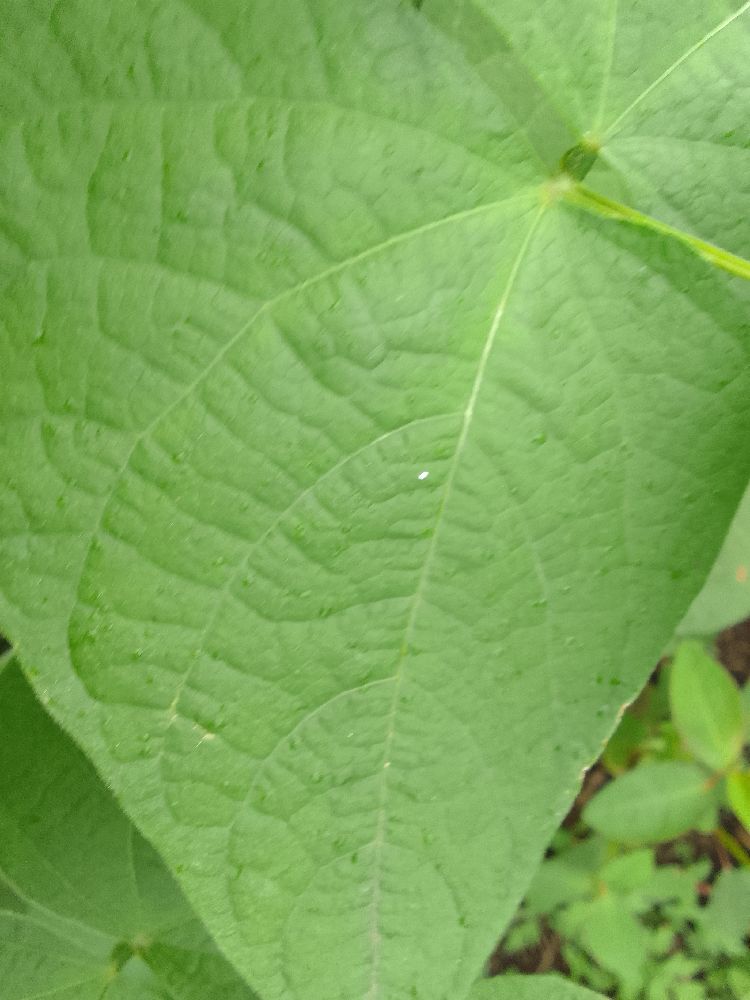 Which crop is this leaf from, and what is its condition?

common bean, healthy
